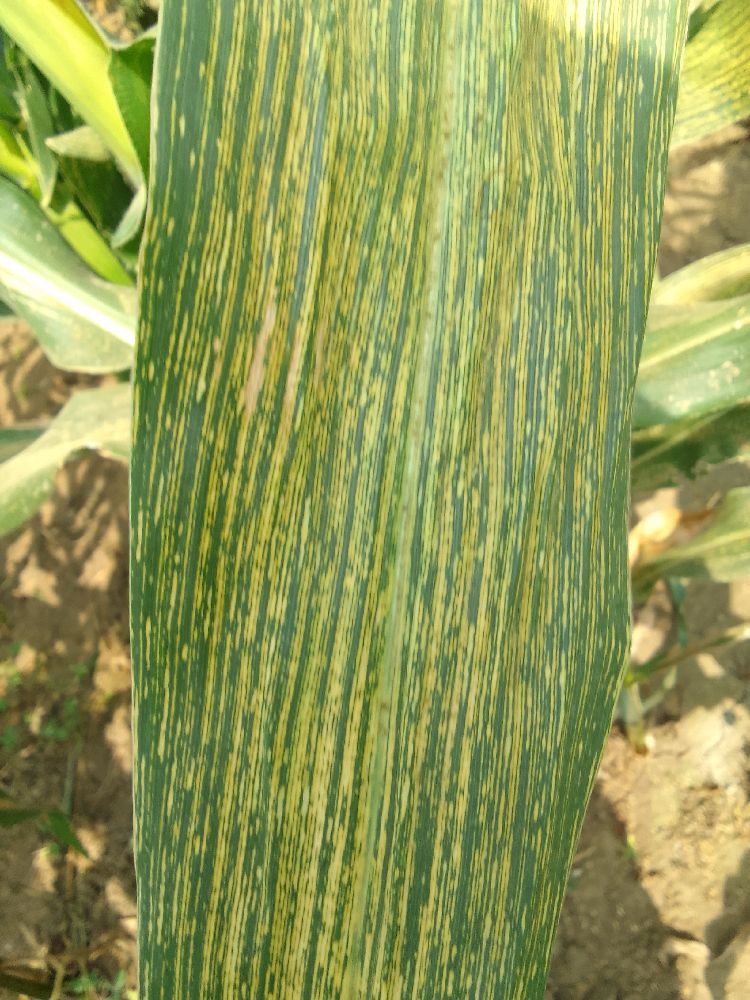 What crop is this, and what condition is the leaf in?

maize, maize streak virus
